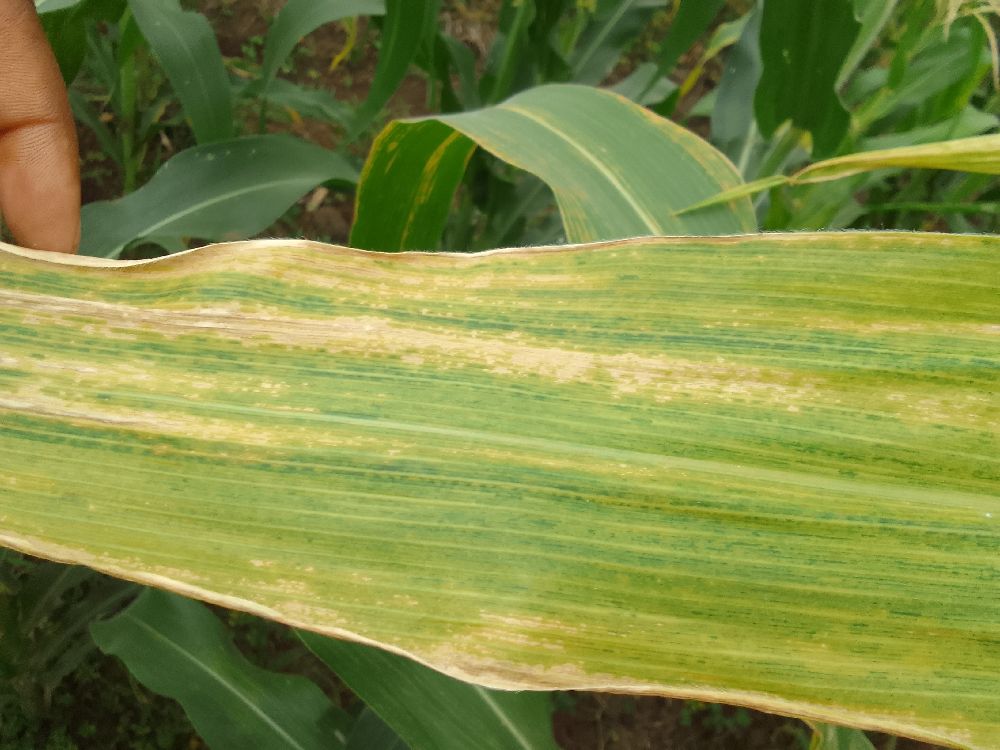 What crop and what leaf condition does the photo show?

maize, maize lethal necrosis
